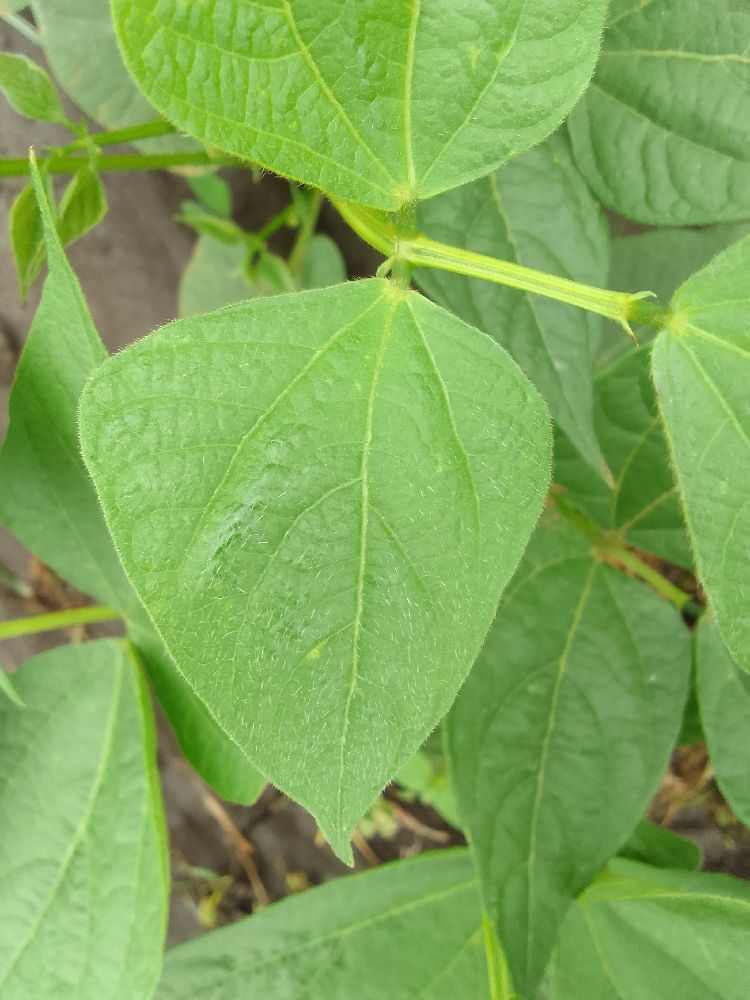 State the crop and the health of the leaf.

common bean, healthy
